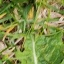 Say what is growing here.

structured weed
